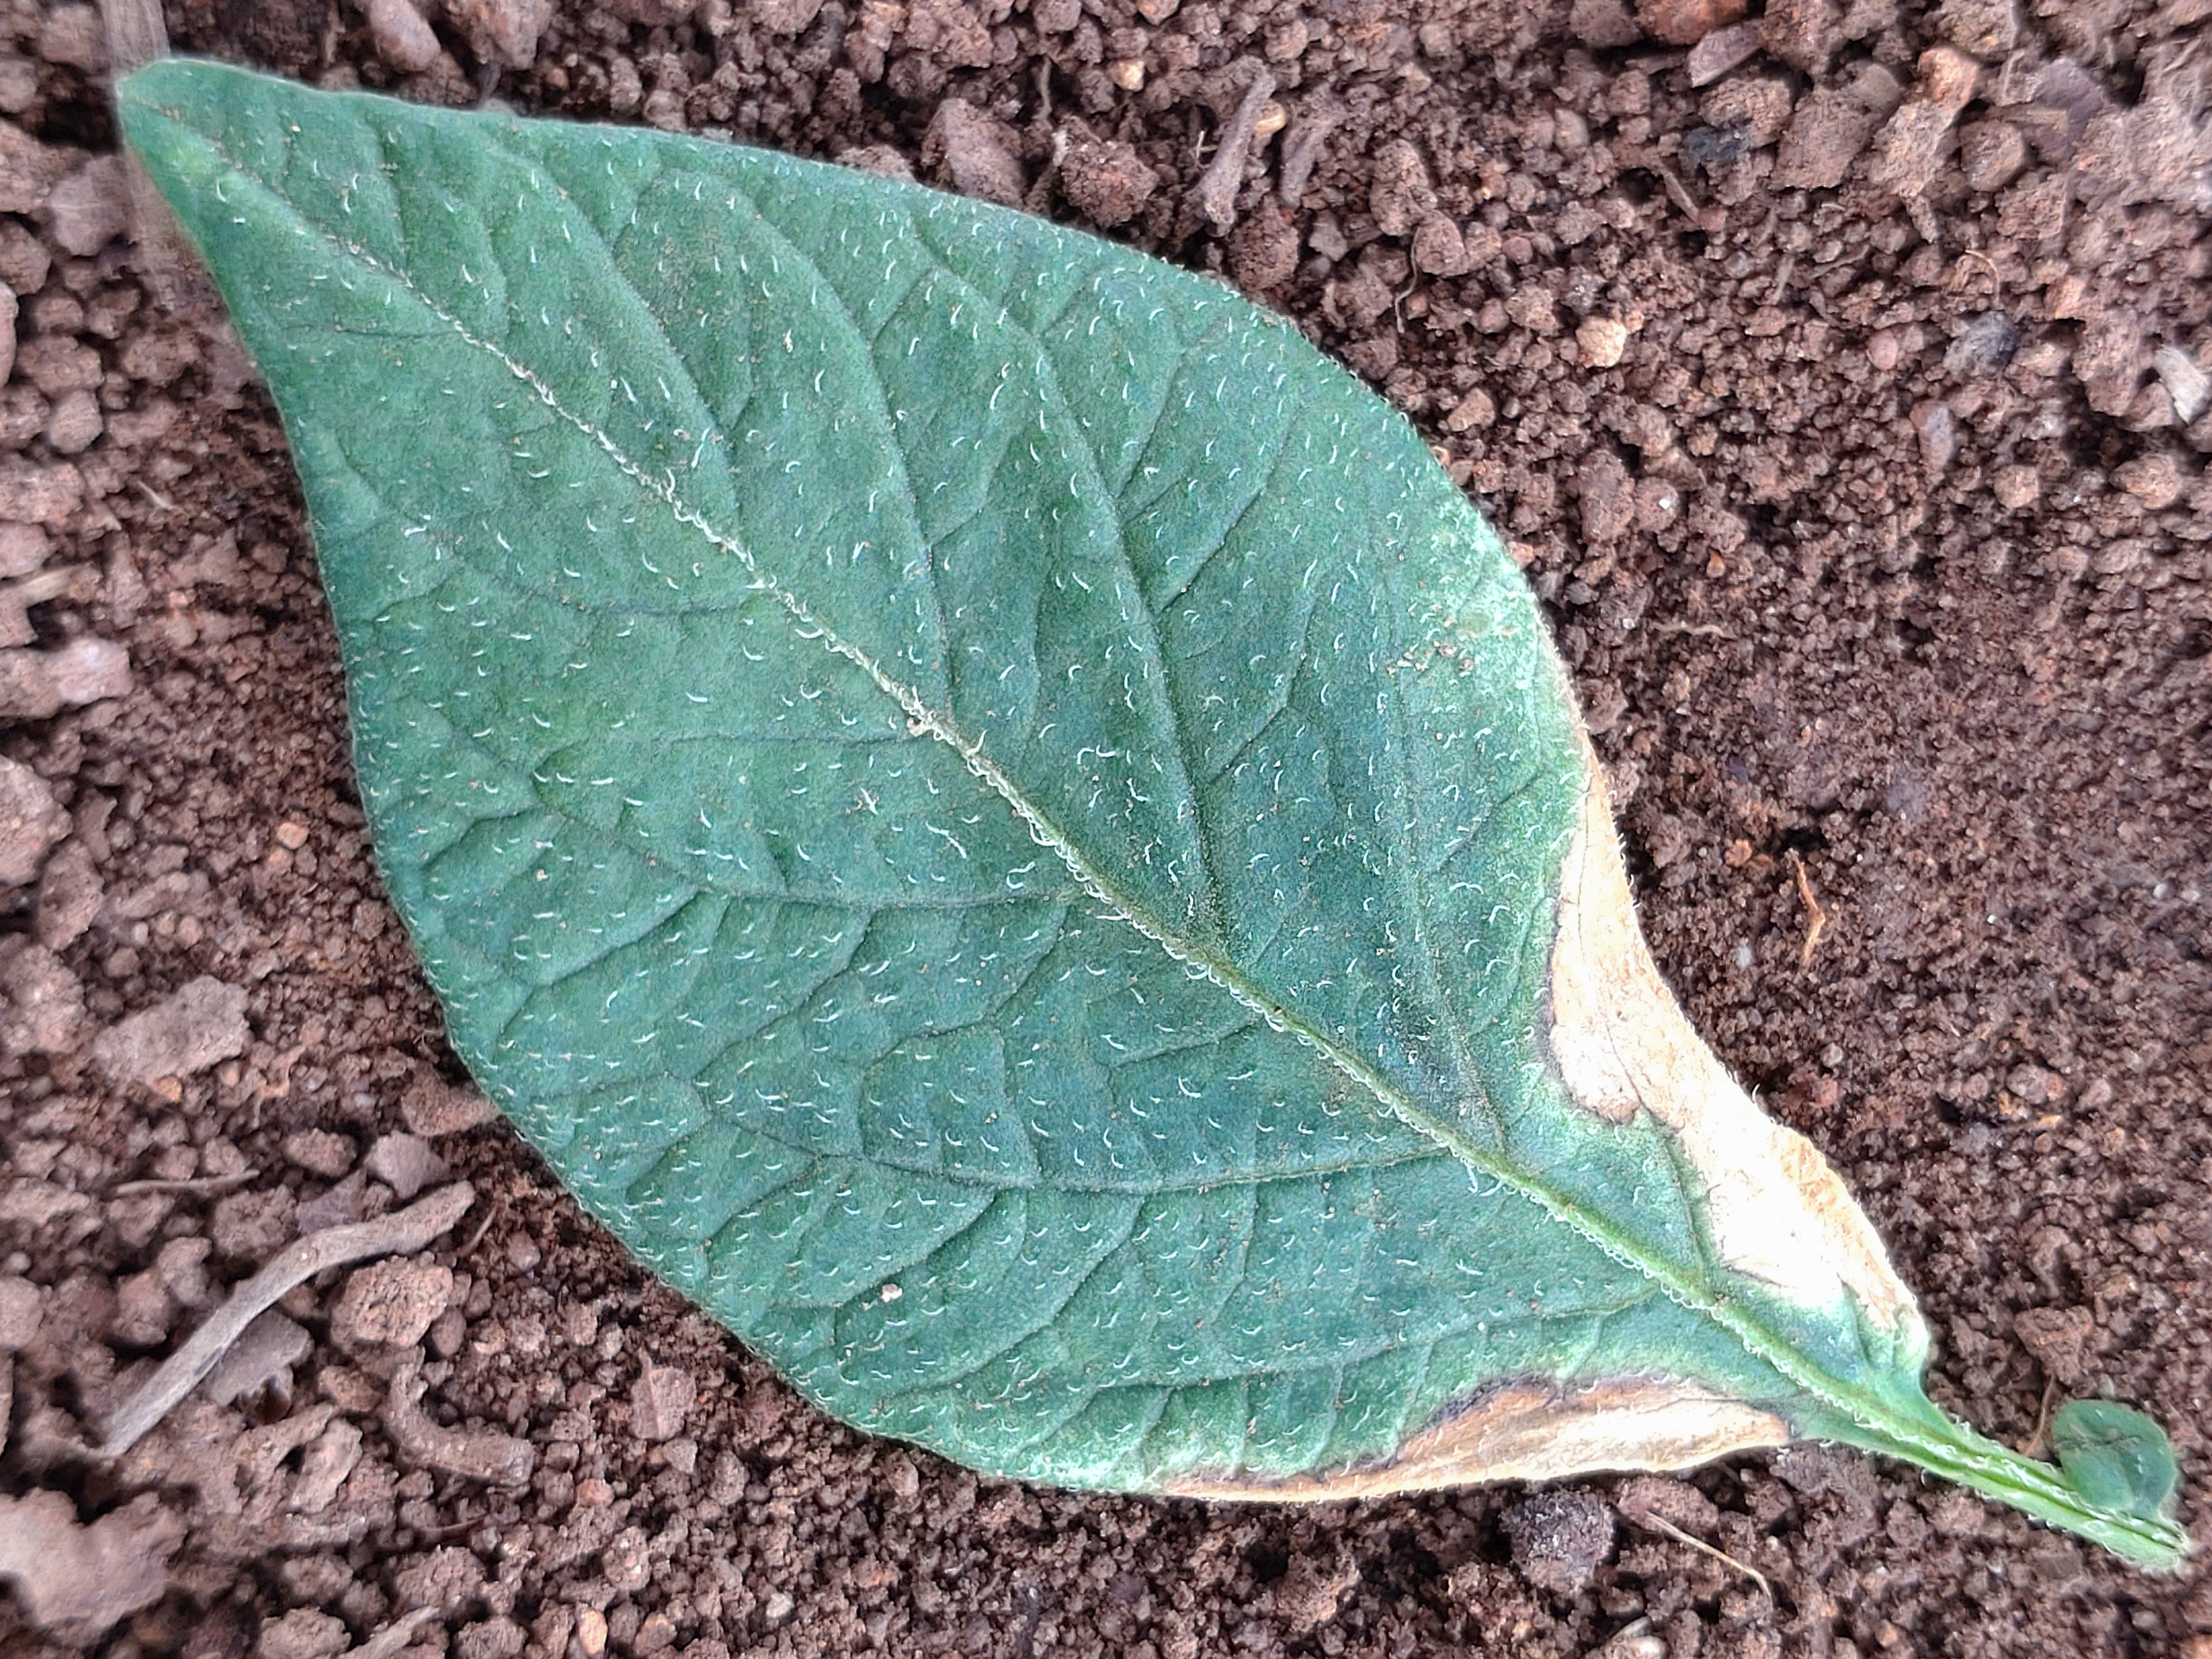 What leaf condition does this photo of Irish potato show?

early blight
